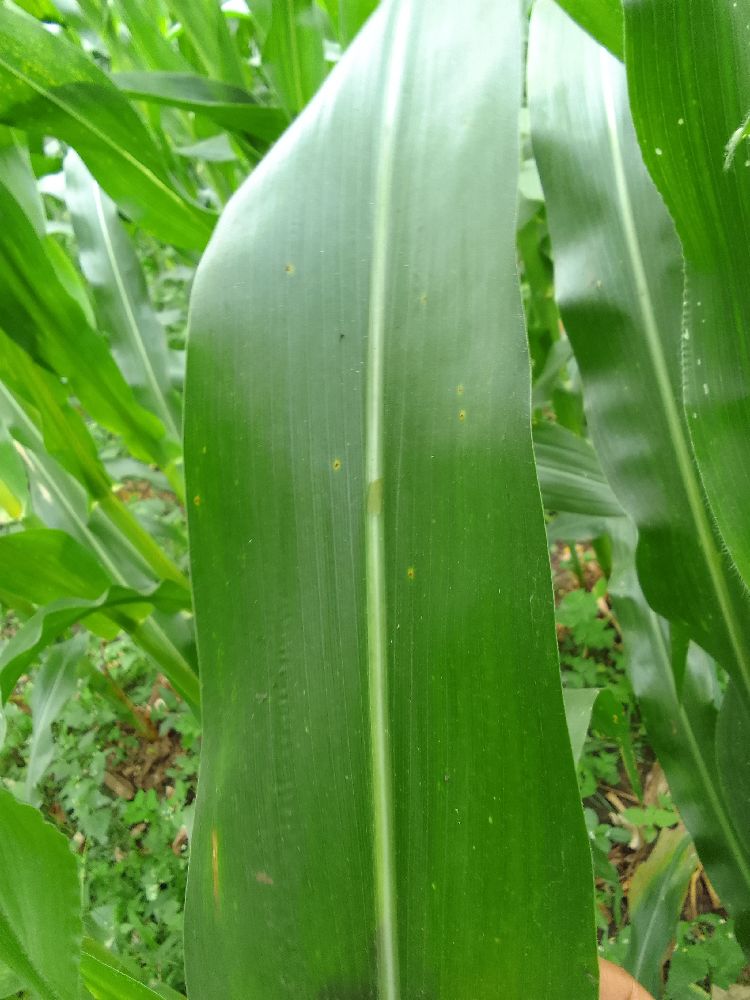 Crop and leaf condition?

maize, healthy
